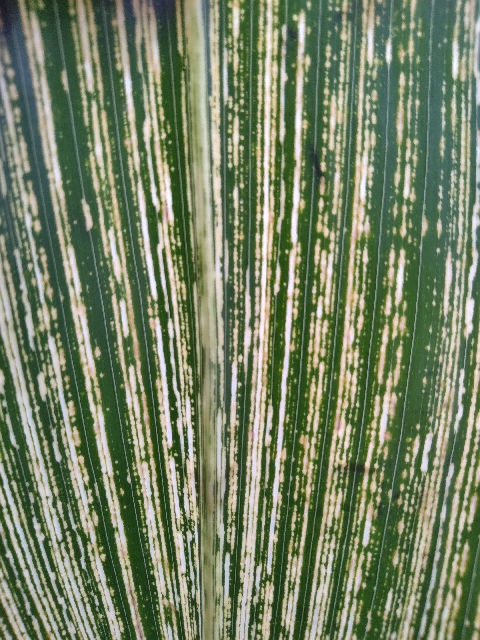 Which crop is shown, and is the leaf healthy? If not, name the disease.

maize, maize streak virus
